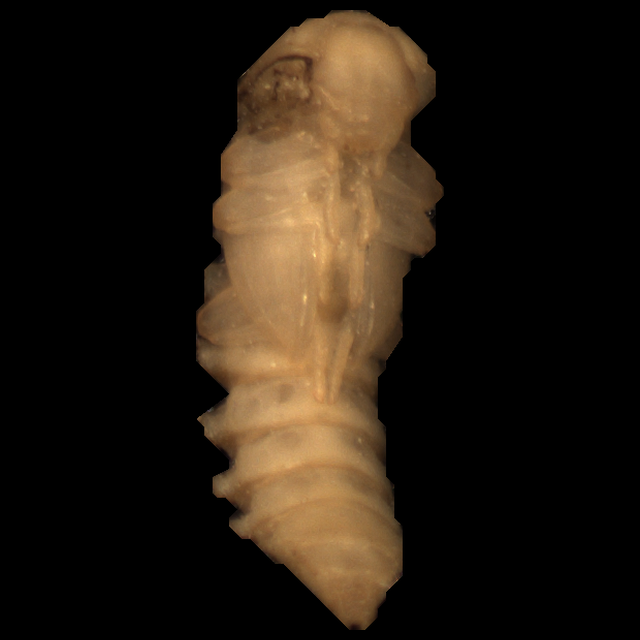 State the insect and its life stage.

mealworm pupa
